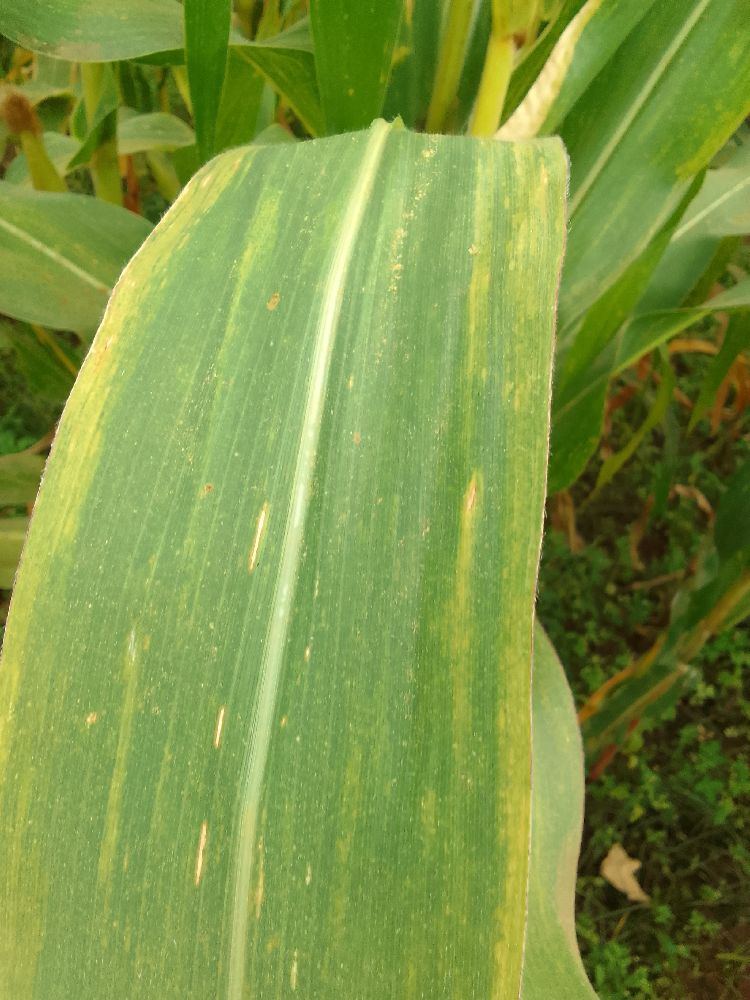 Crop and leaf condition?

maize, maize lethal necrosis
